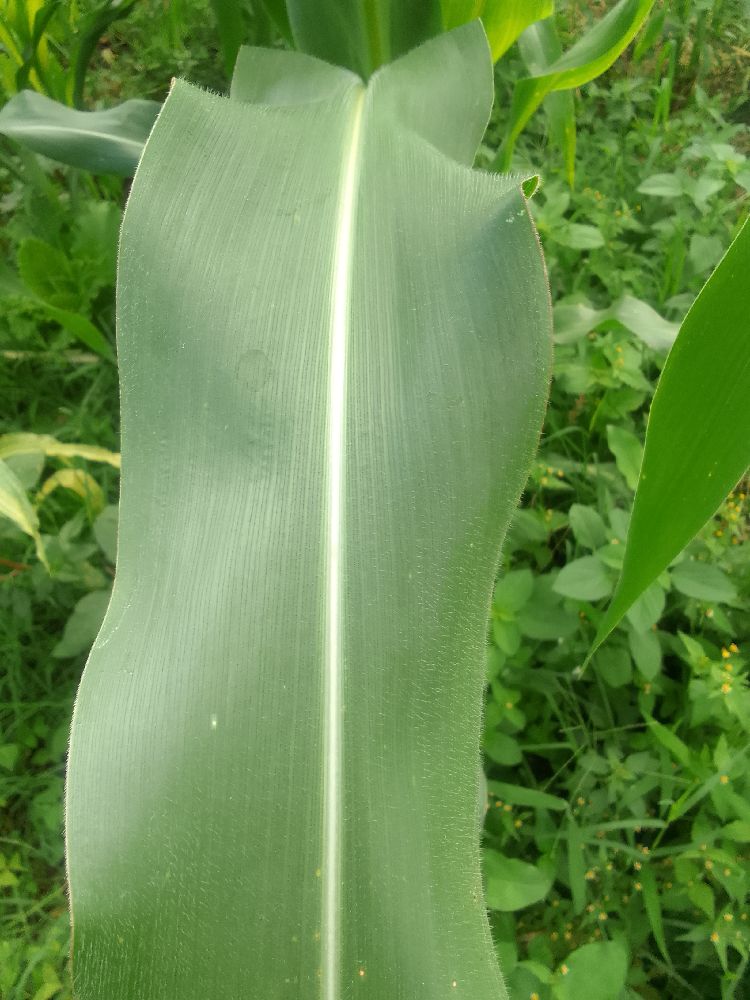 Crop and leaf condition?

maize, healthy
